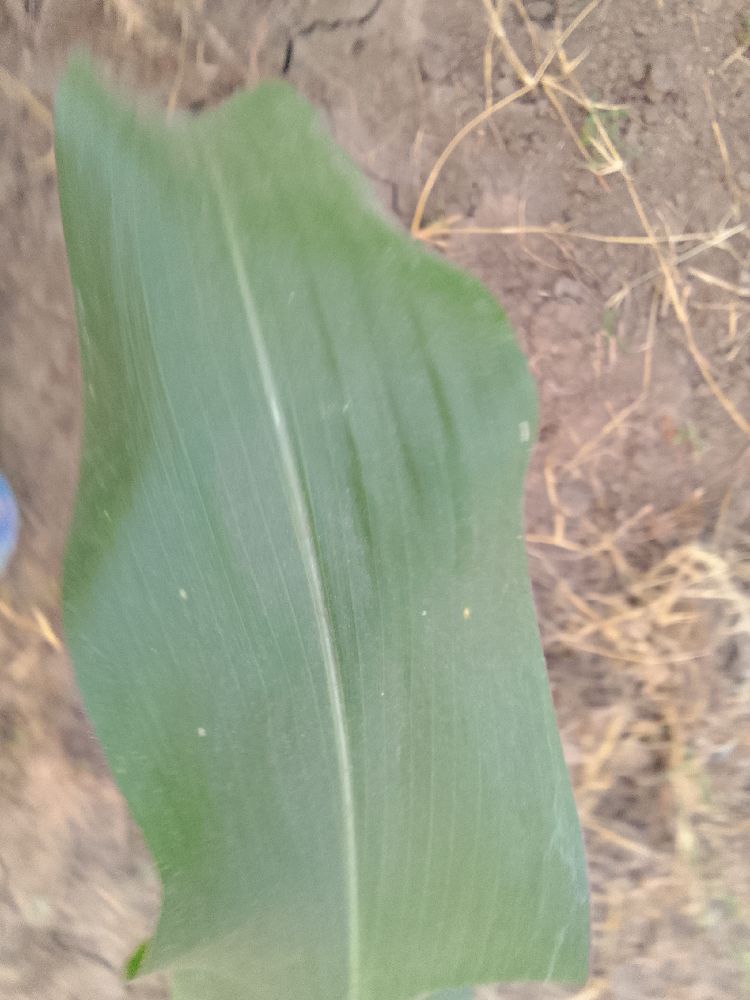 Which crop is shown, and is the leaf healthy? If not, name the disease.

maize, healthy
